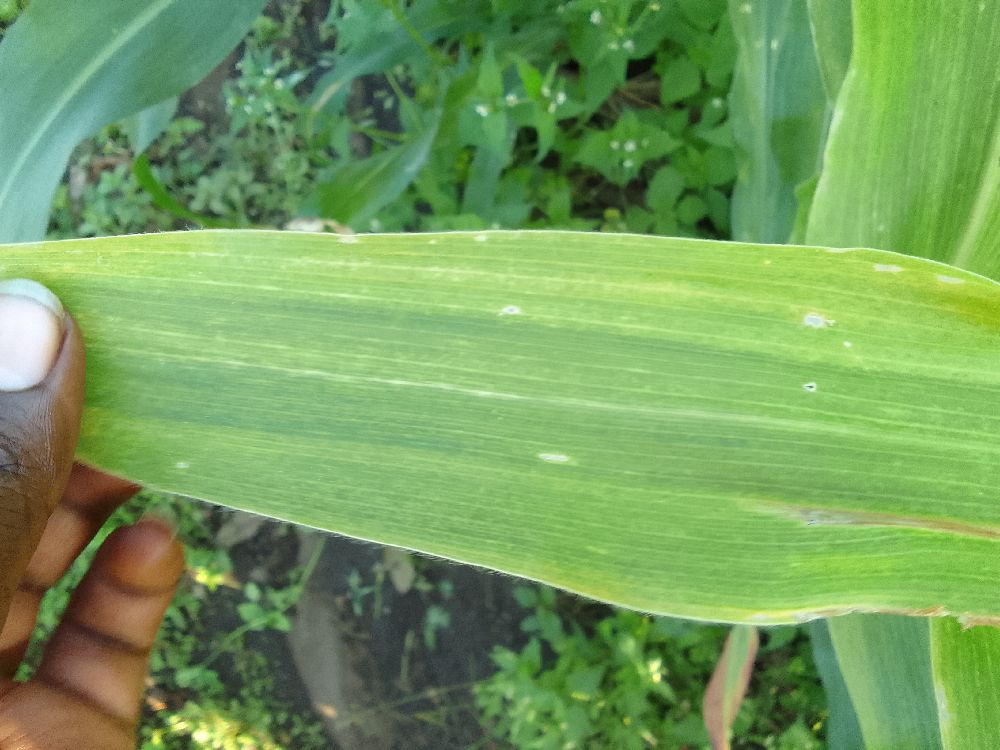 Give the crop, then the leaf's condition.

maize, maize lethal necrosis
